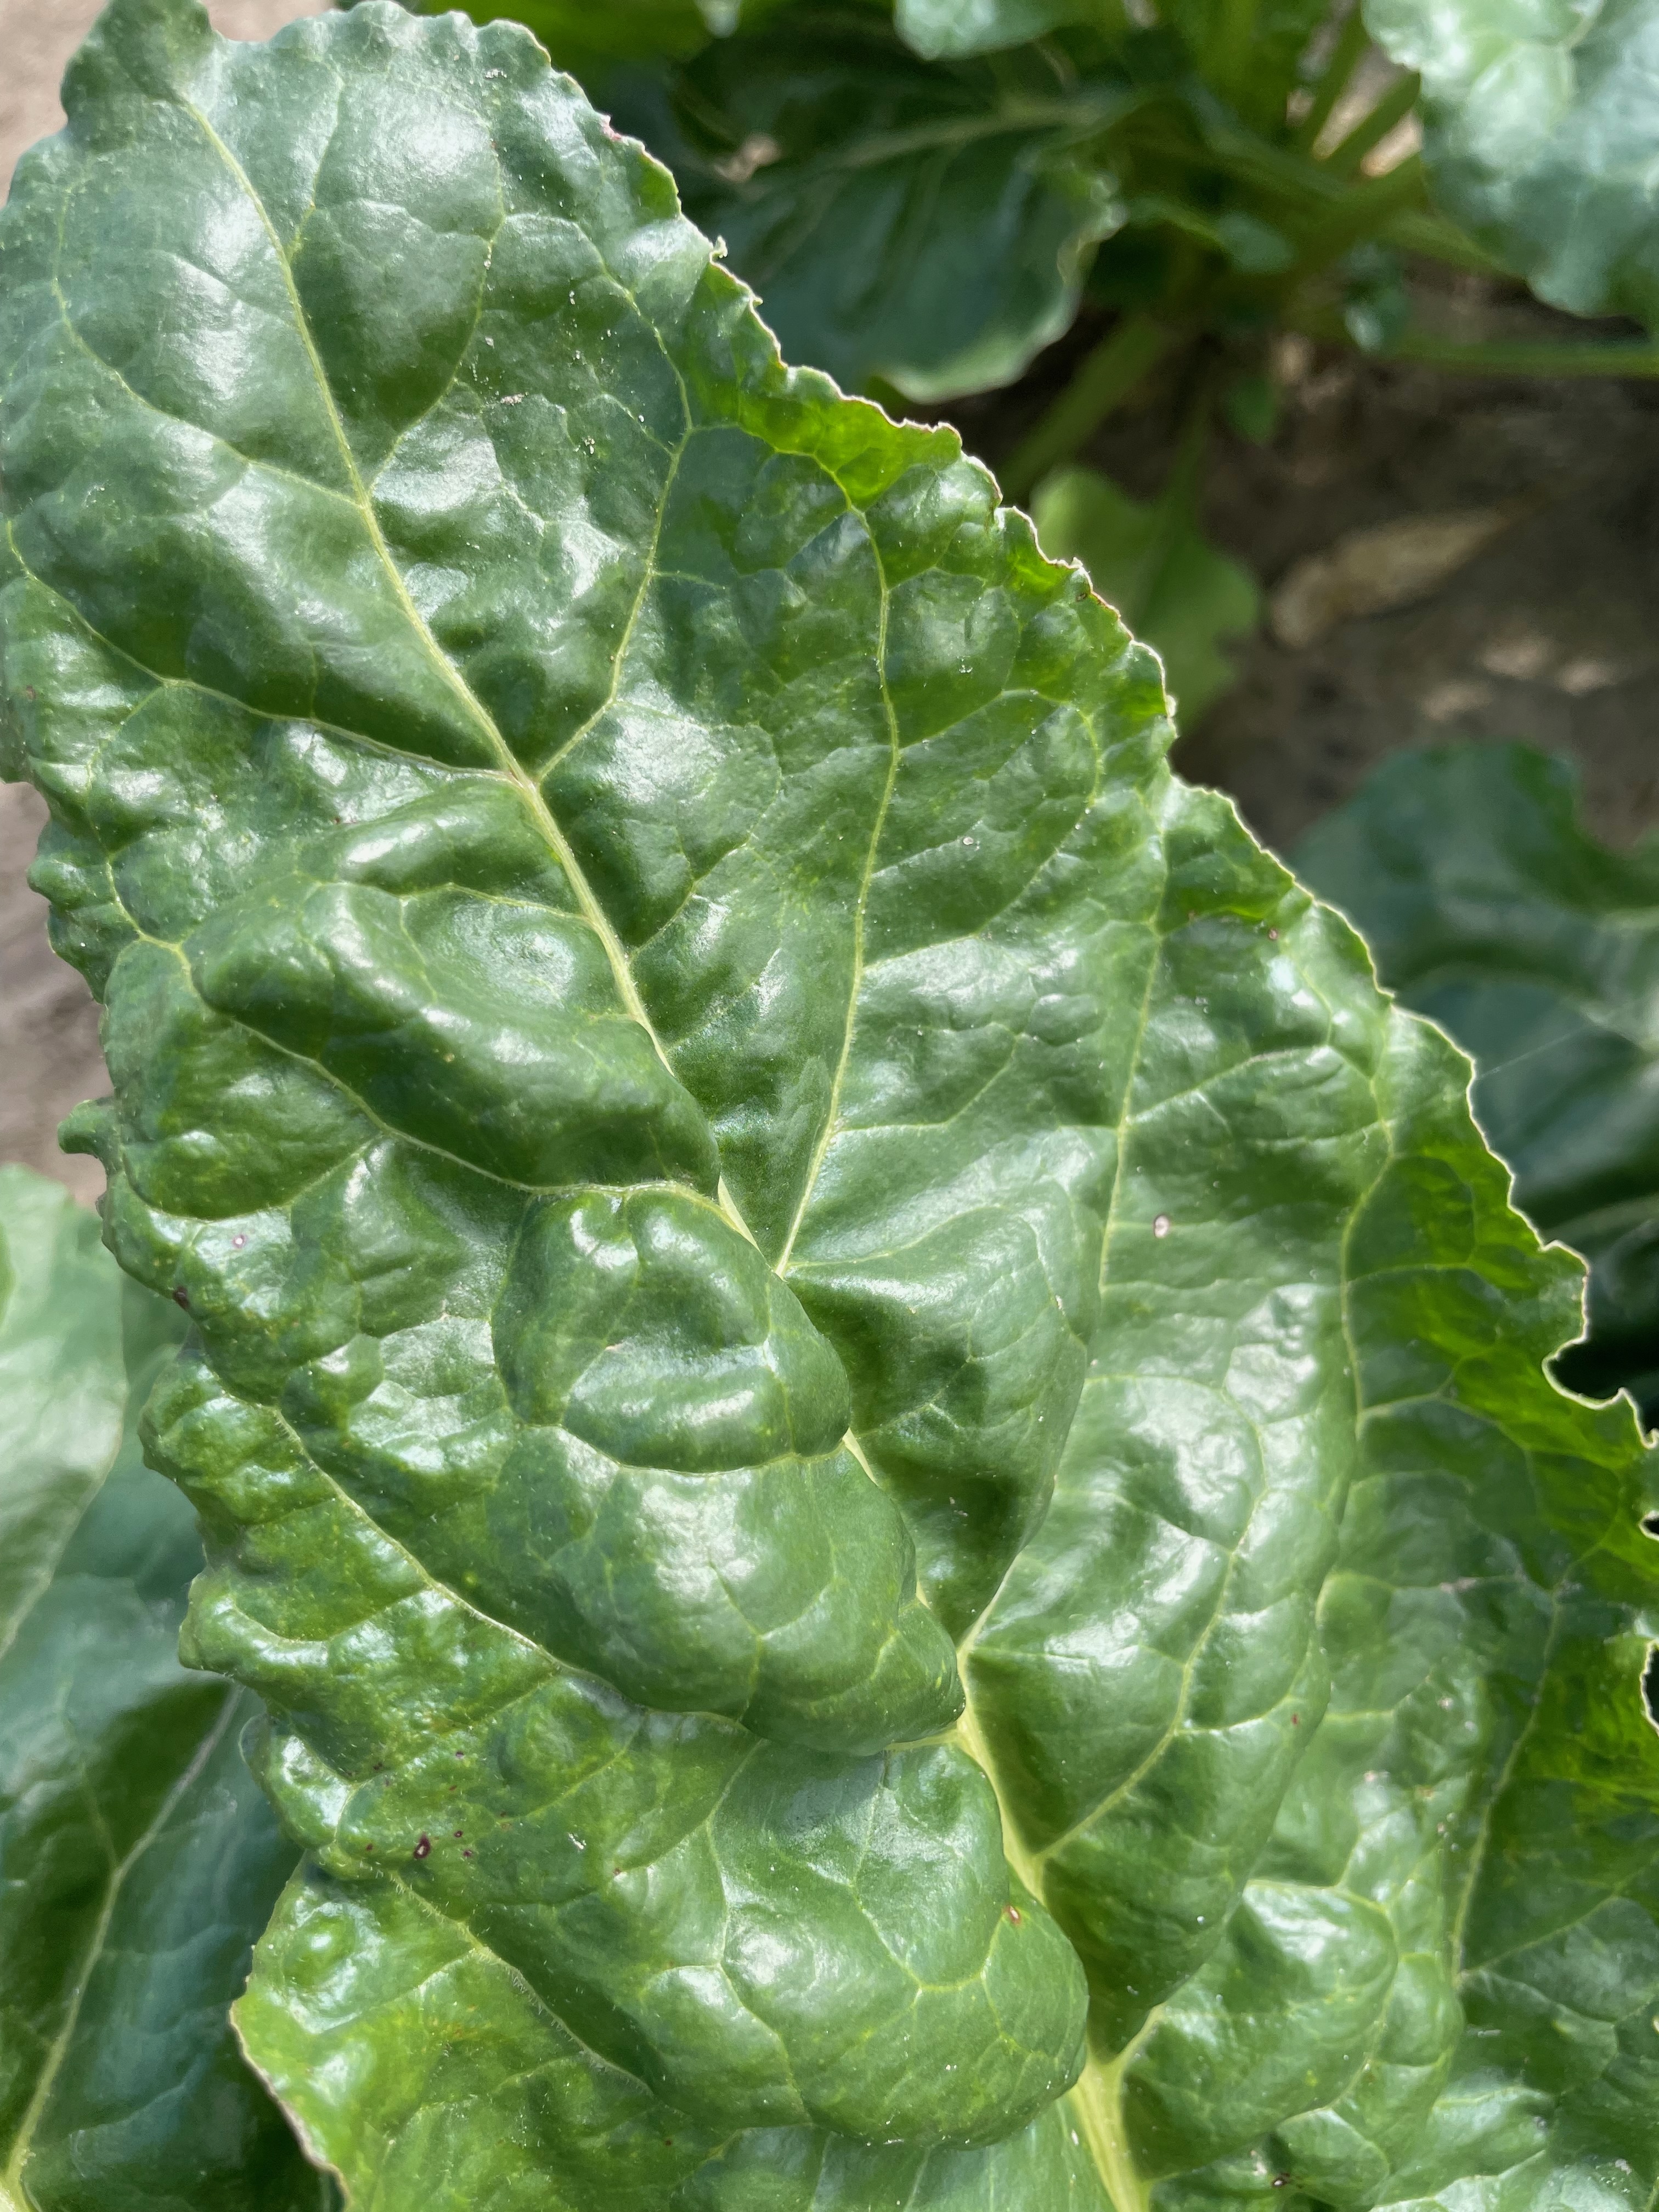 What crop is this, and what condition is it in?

beet, unaffected
